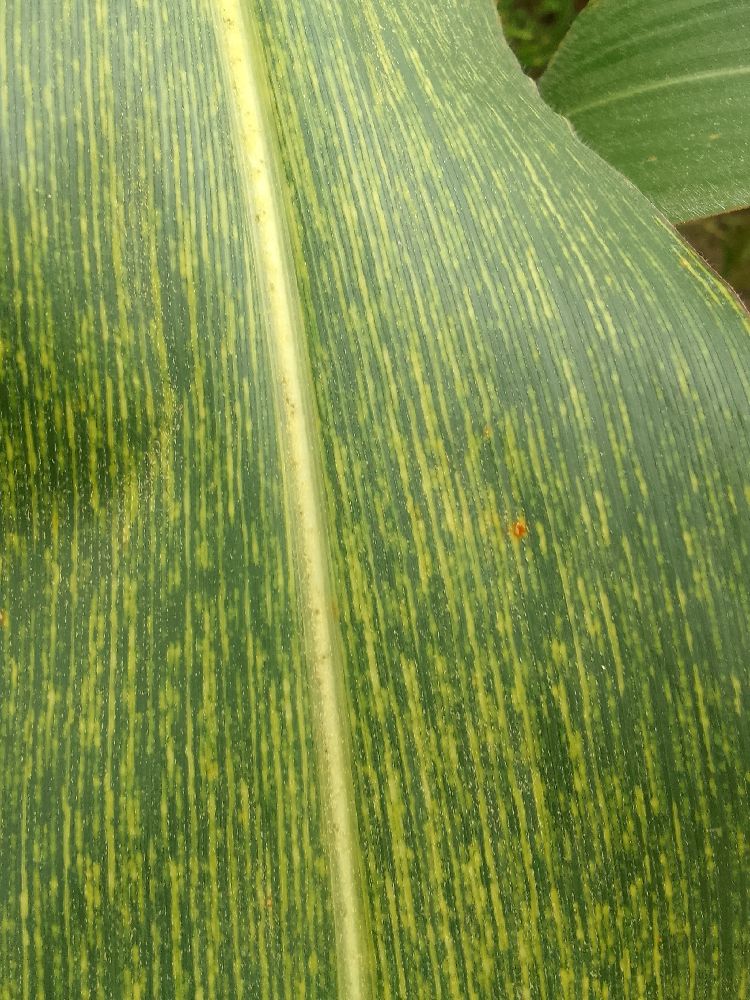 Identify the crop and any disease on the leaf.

maize, maize streak virus
